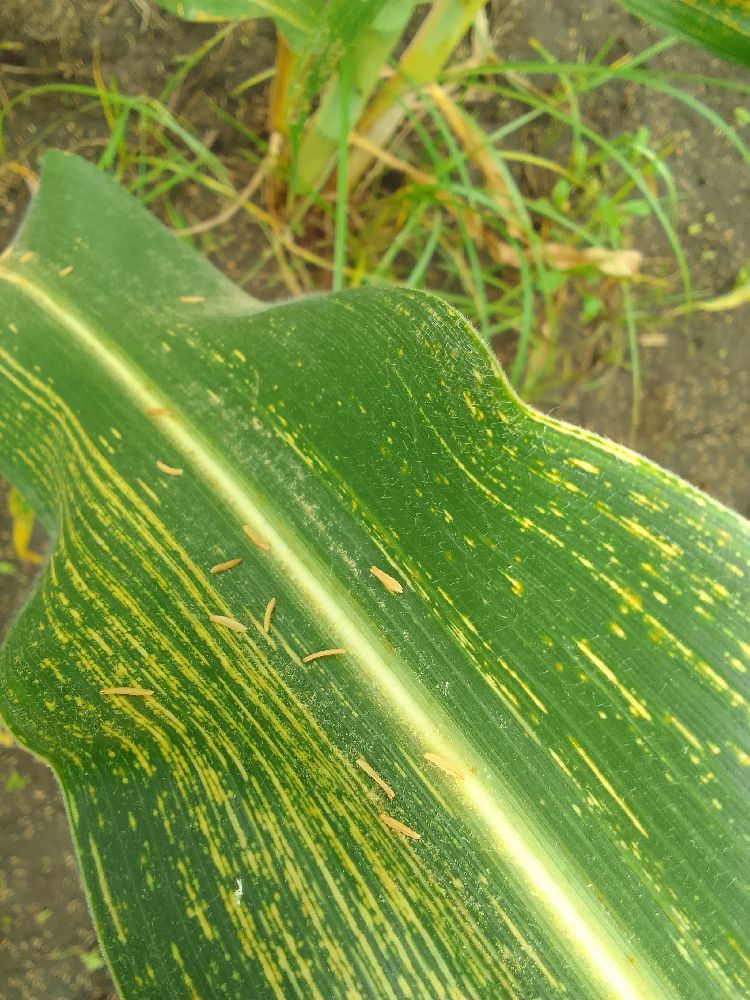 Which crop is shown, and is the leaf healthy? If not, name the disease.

maize, maize streak virus
